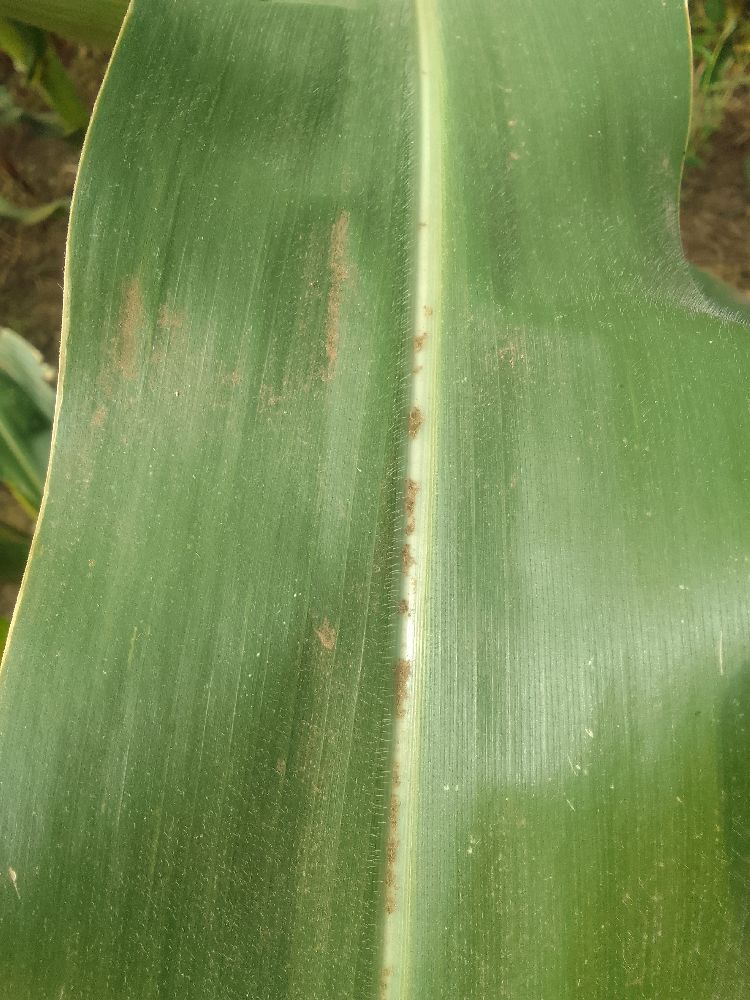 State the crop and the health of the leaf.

maize, healthy
